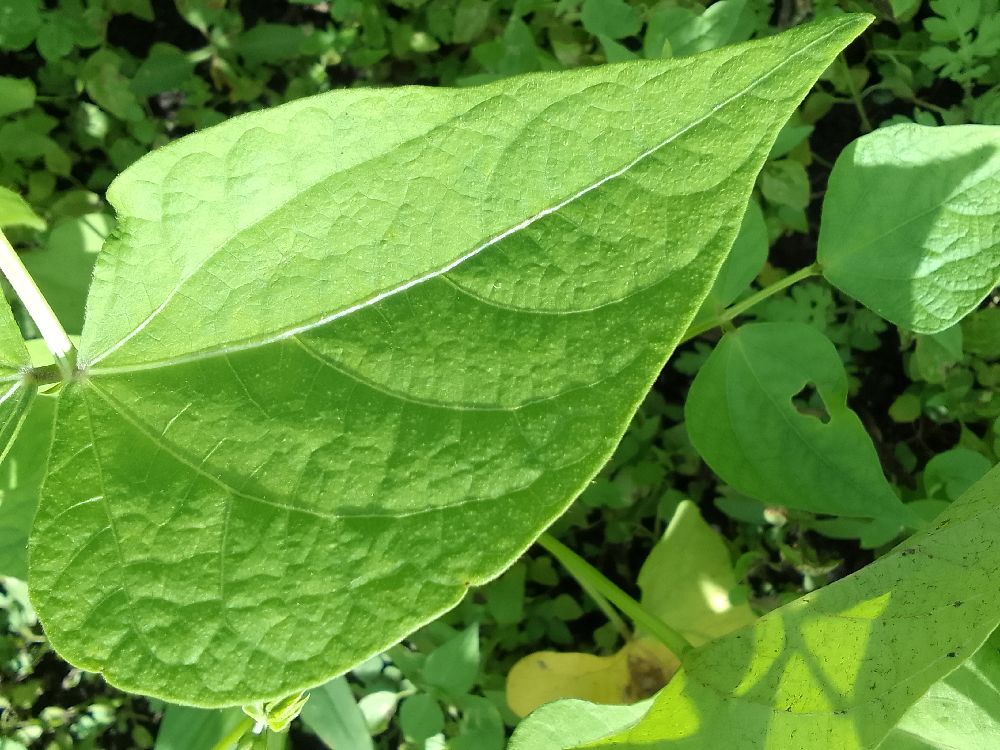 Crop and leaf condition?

common bean, healthy
